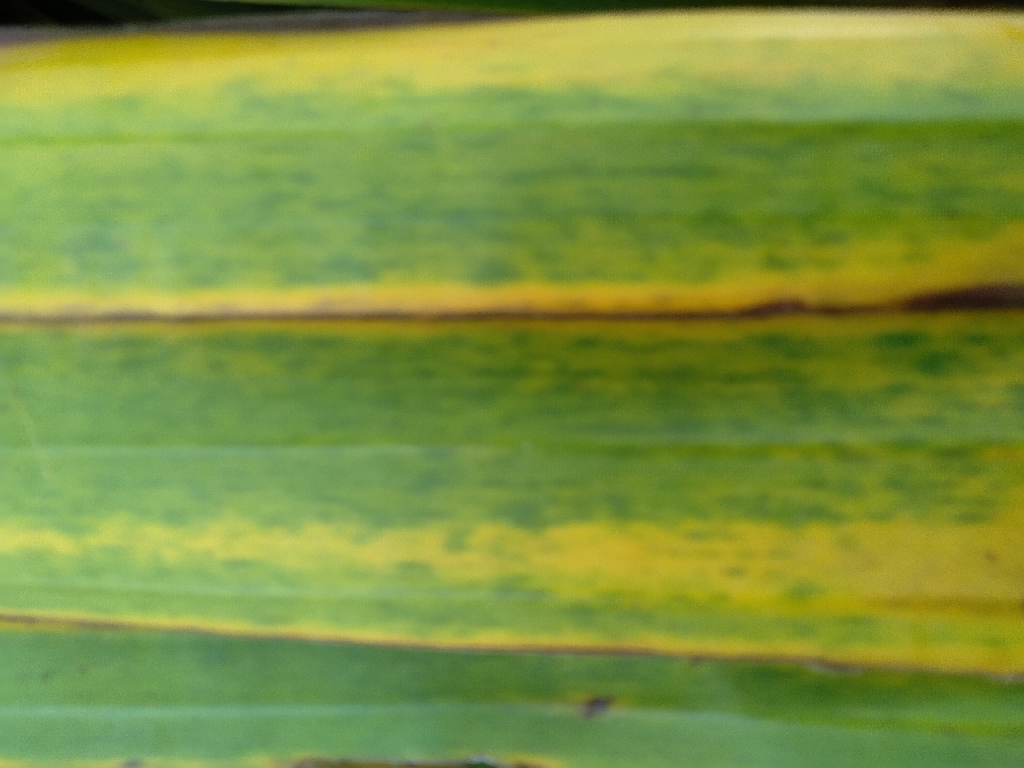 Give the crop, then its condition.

banana, fusarium wilt race 1
